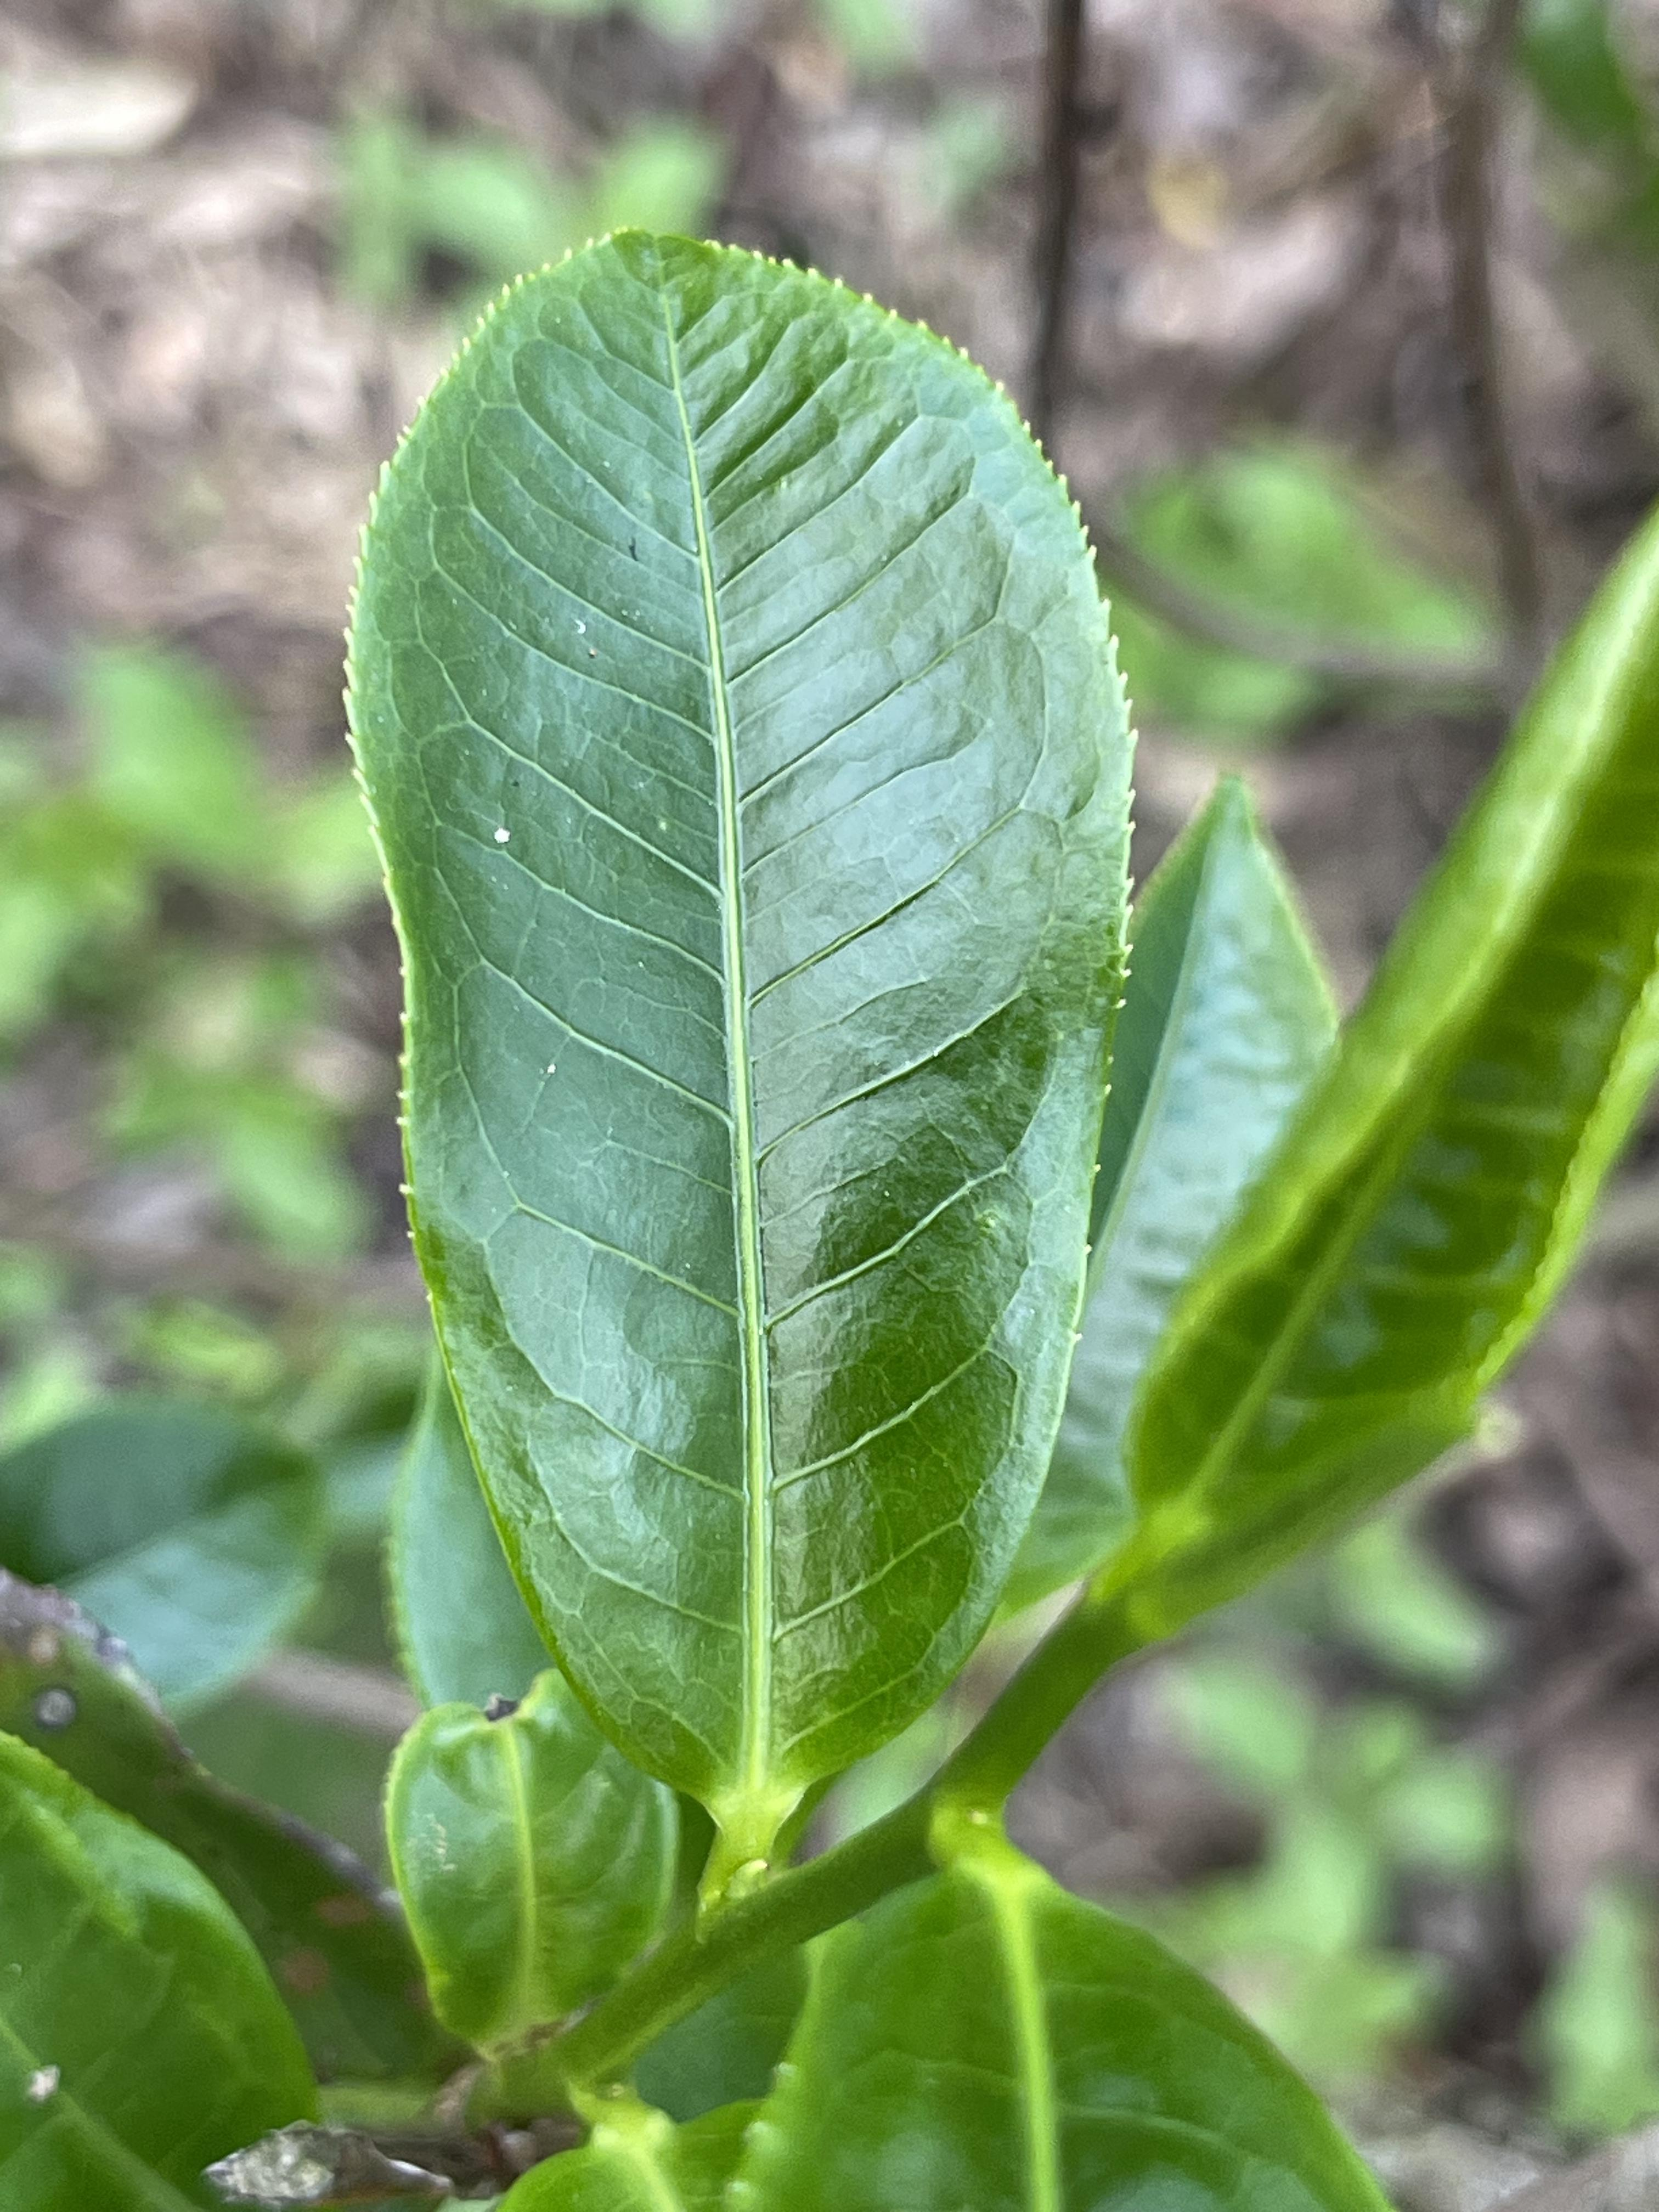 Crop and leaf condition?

tea, healthy leaf
